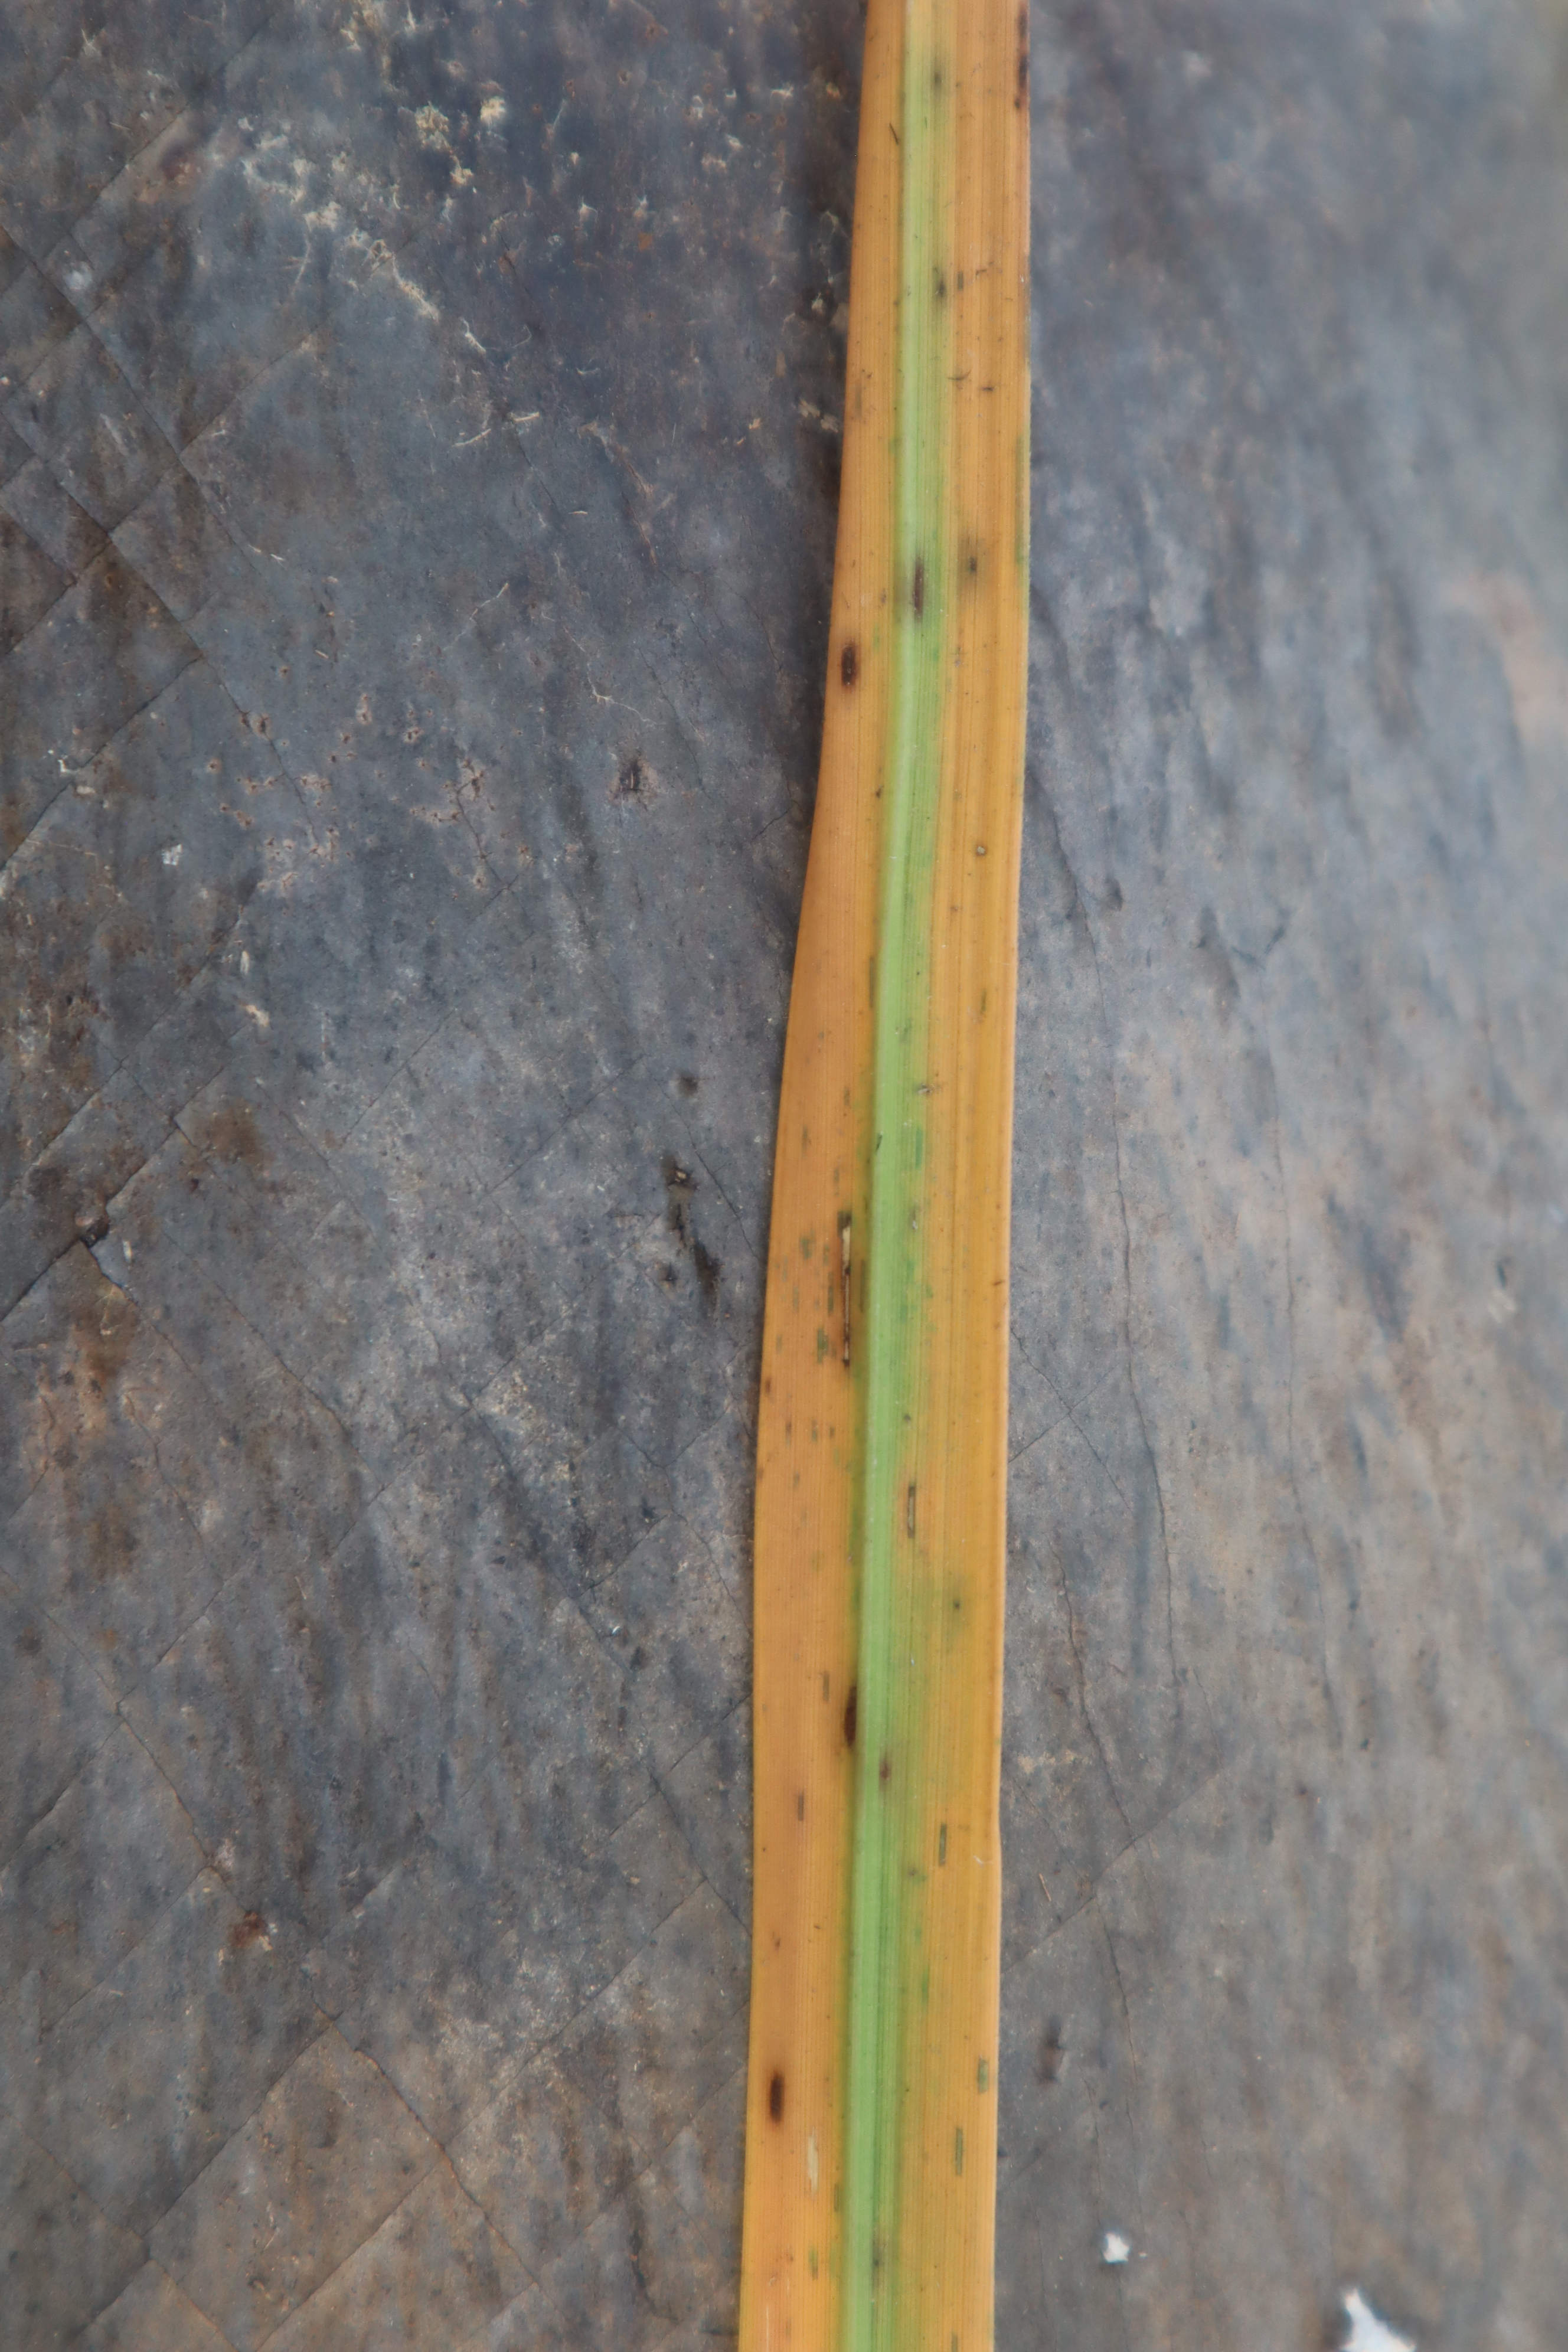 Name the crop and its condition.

rice, tungro virus disease
